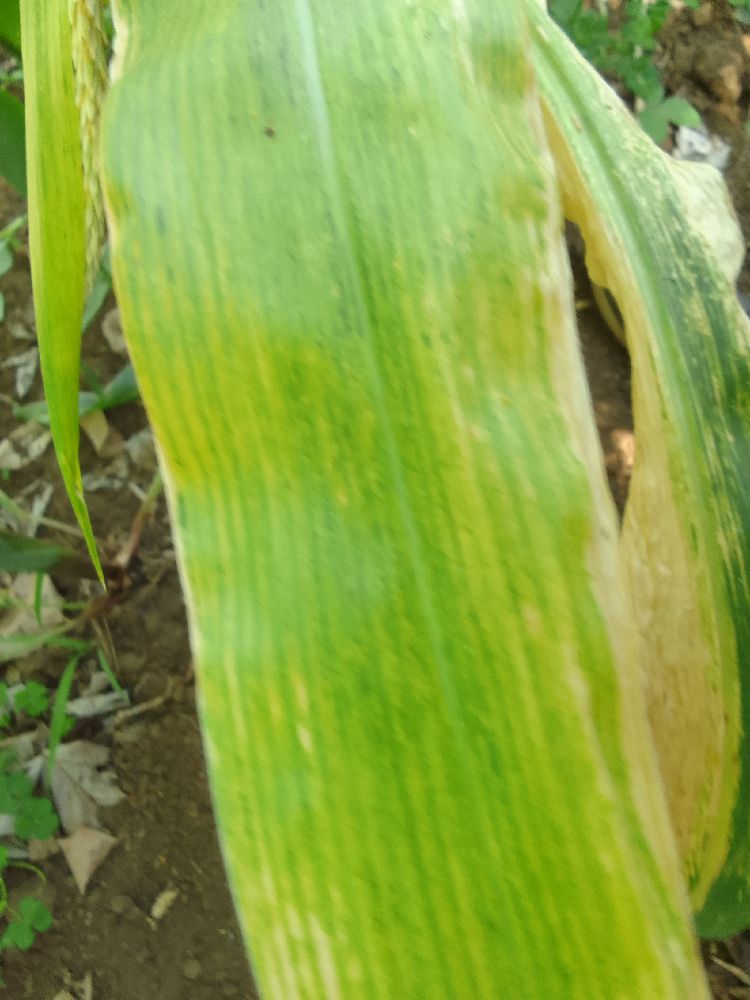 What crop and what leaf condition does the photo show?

maize, maize lethal necrosis
